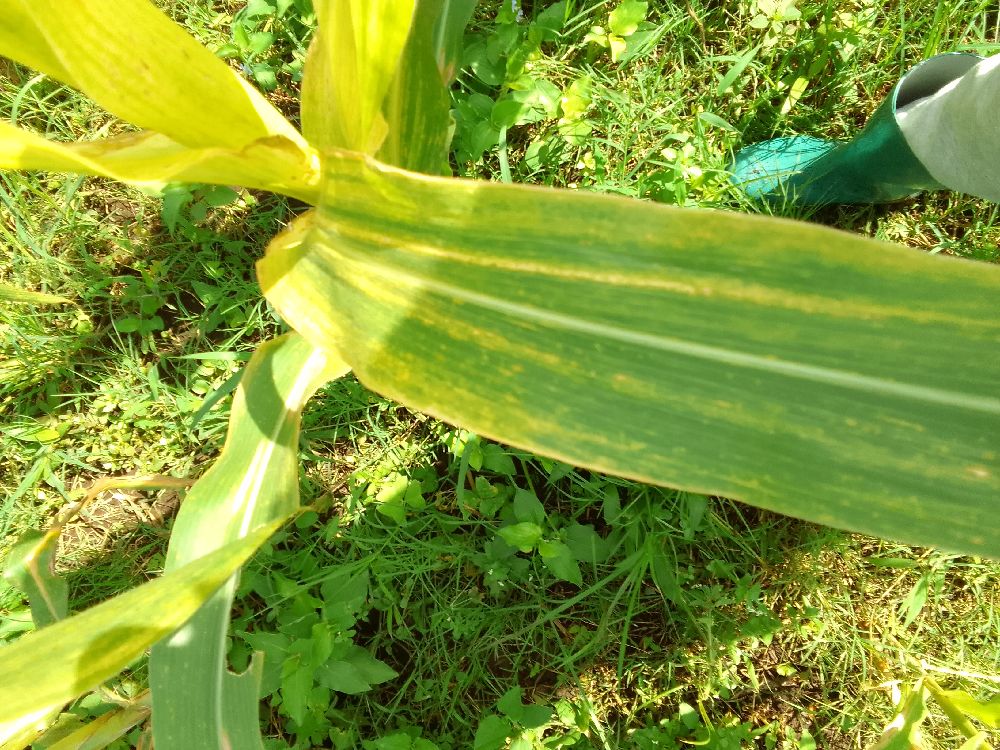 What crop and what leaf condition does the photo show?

maize, maize lethal necrosis
